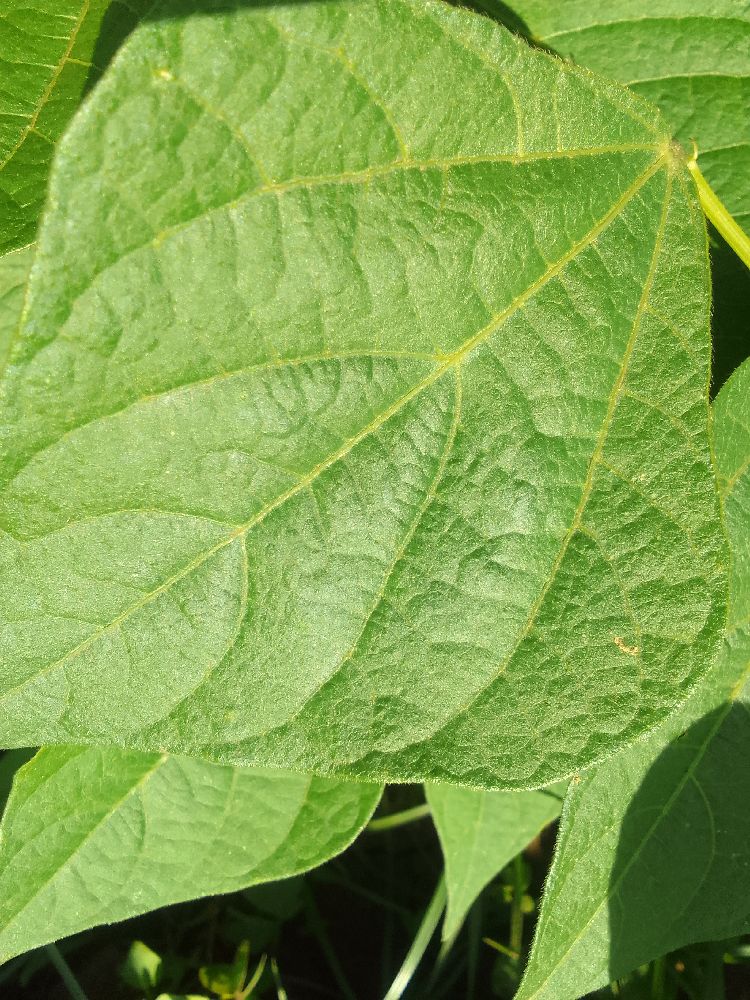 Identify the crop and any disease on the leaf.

common bean, healthy
